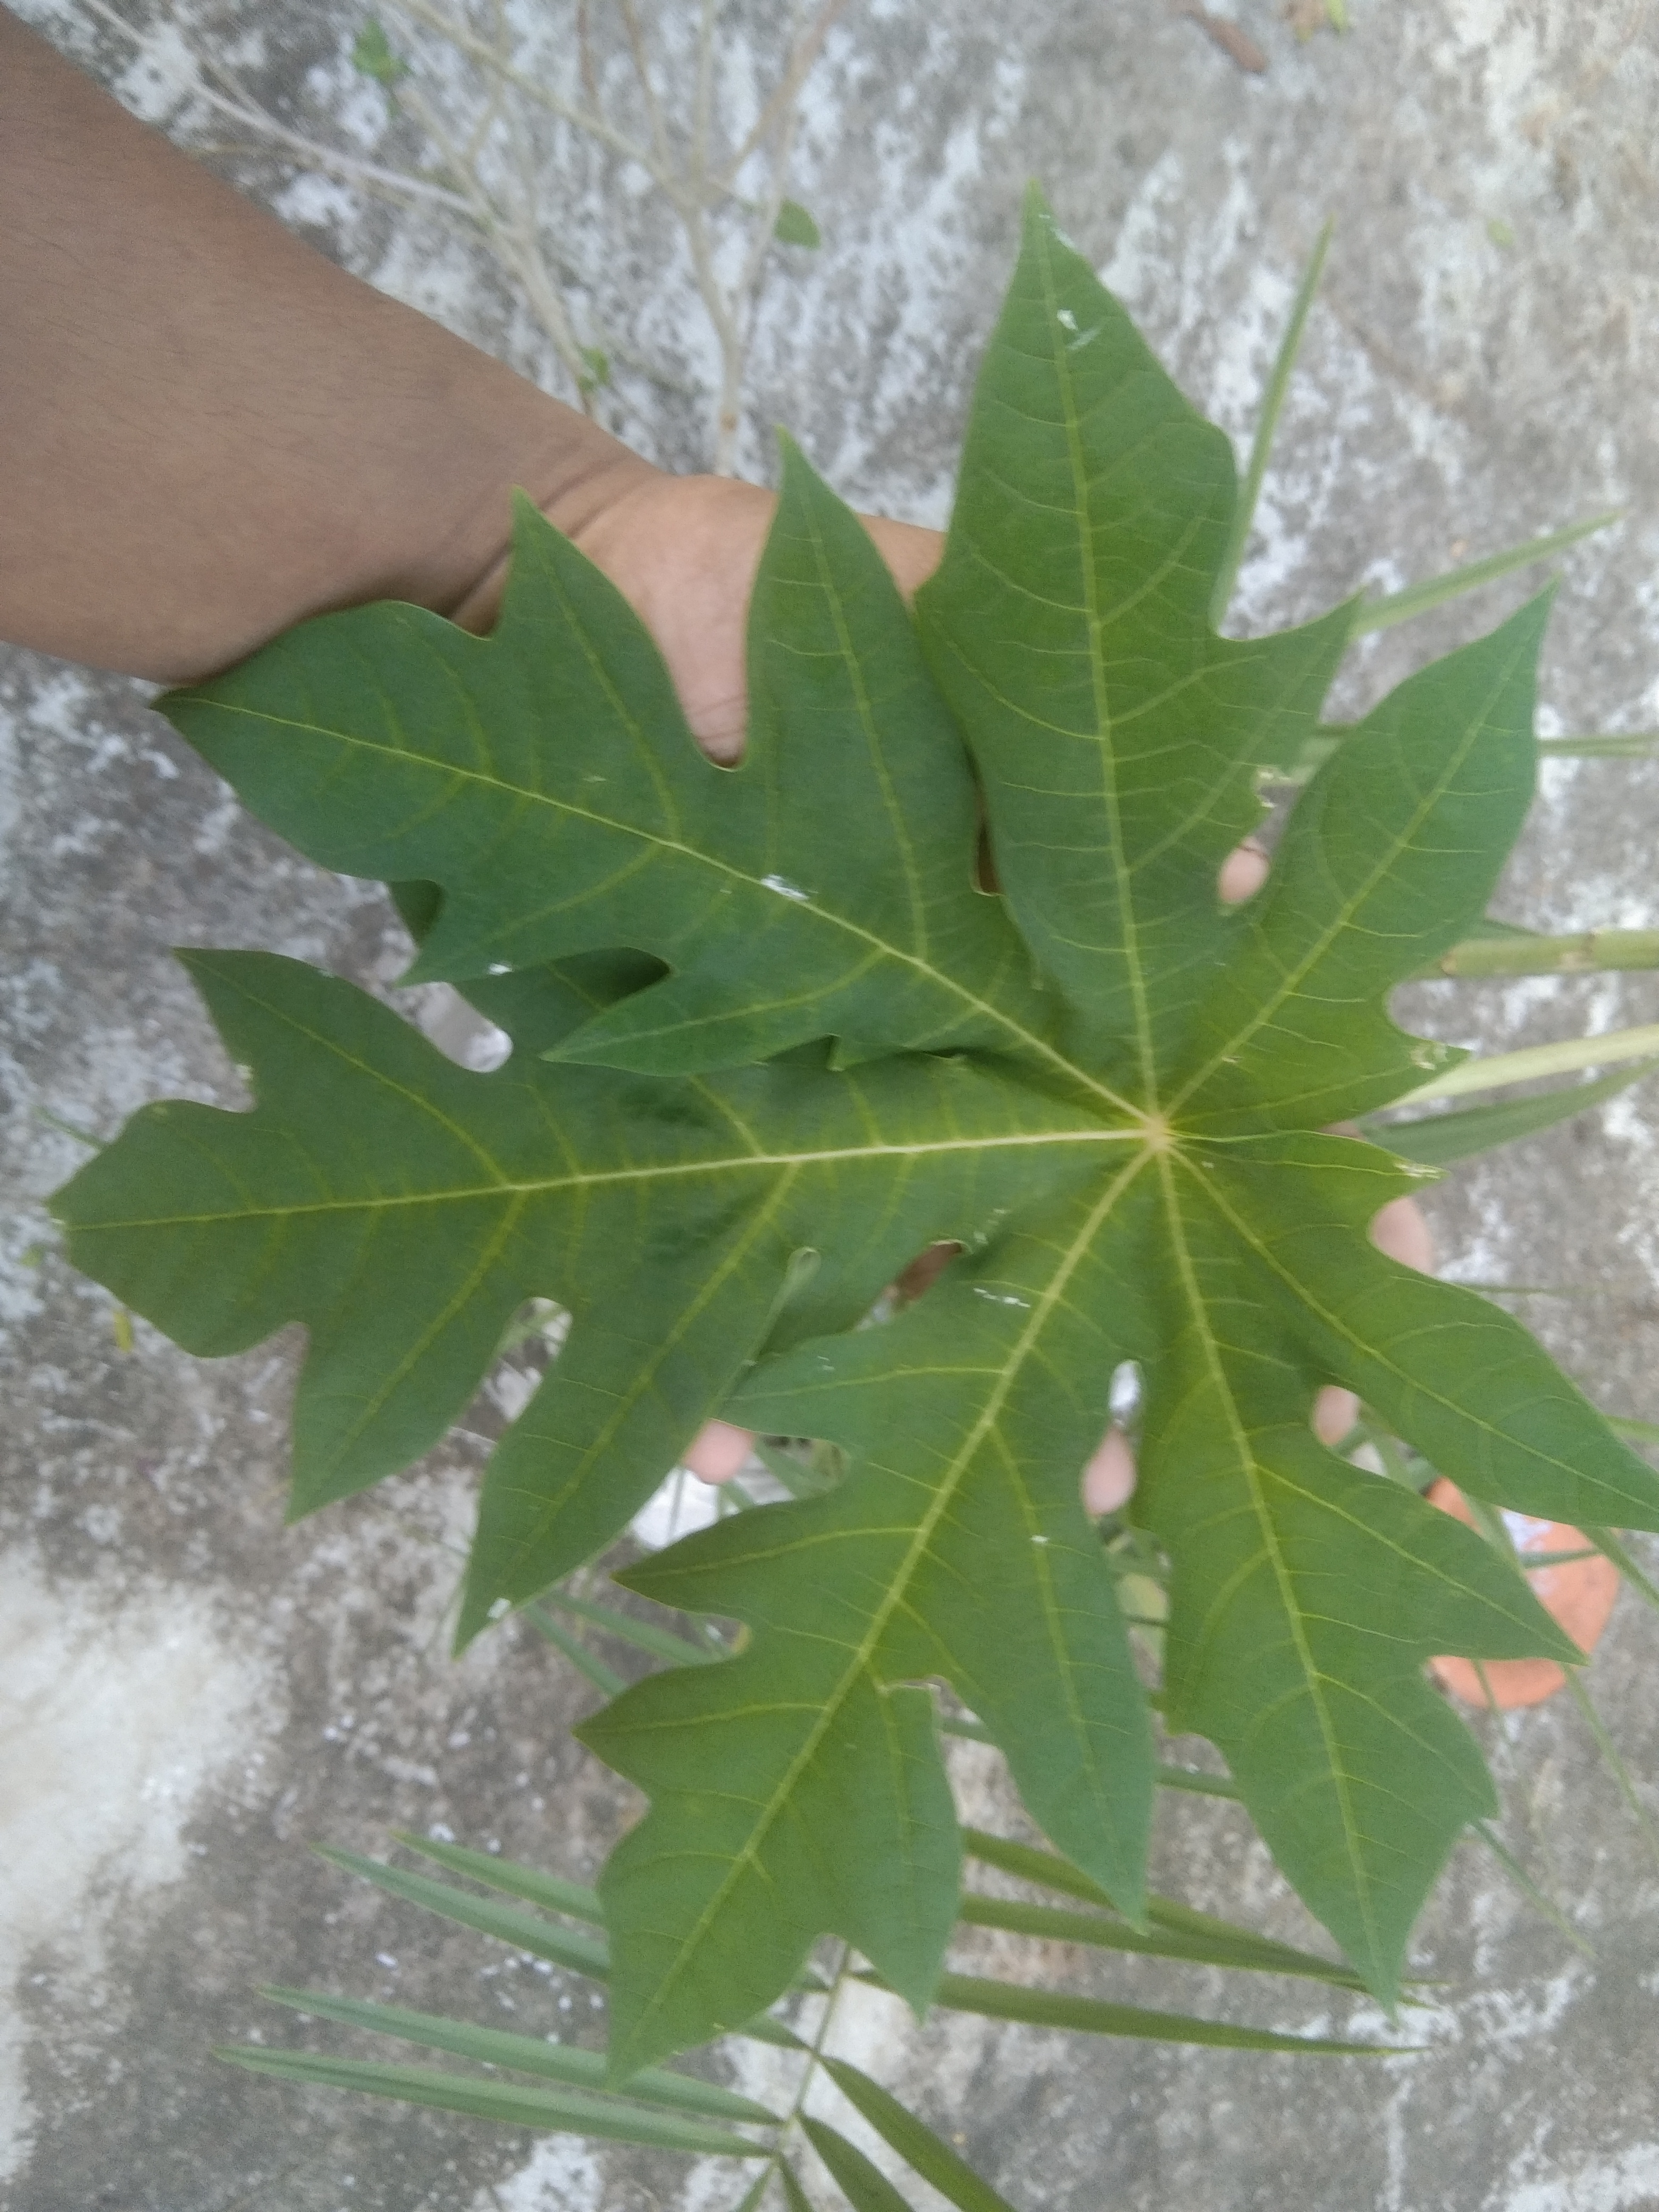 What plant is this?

papaya
